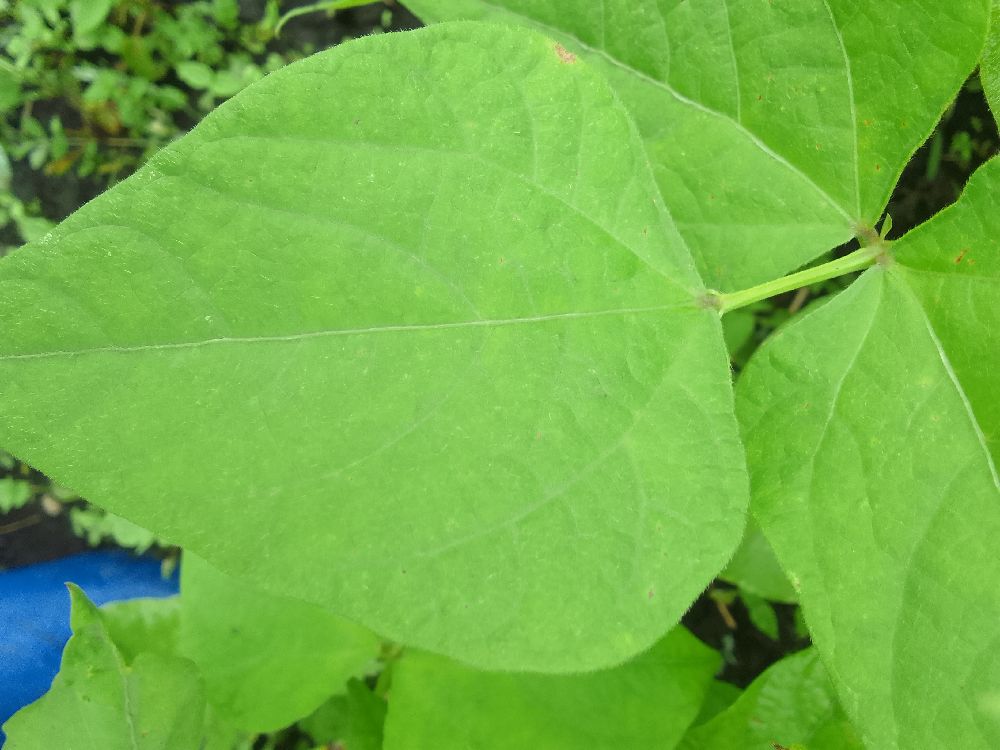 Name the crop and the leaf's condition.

common bean, healthy
